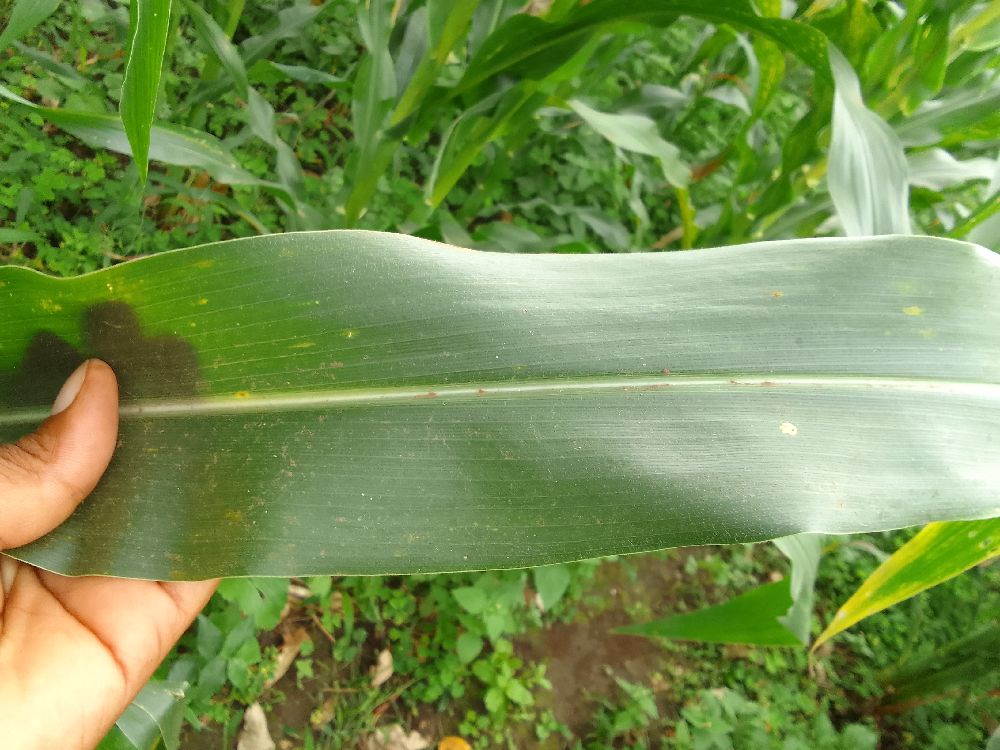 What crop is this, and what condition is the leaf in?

maize, healthy
